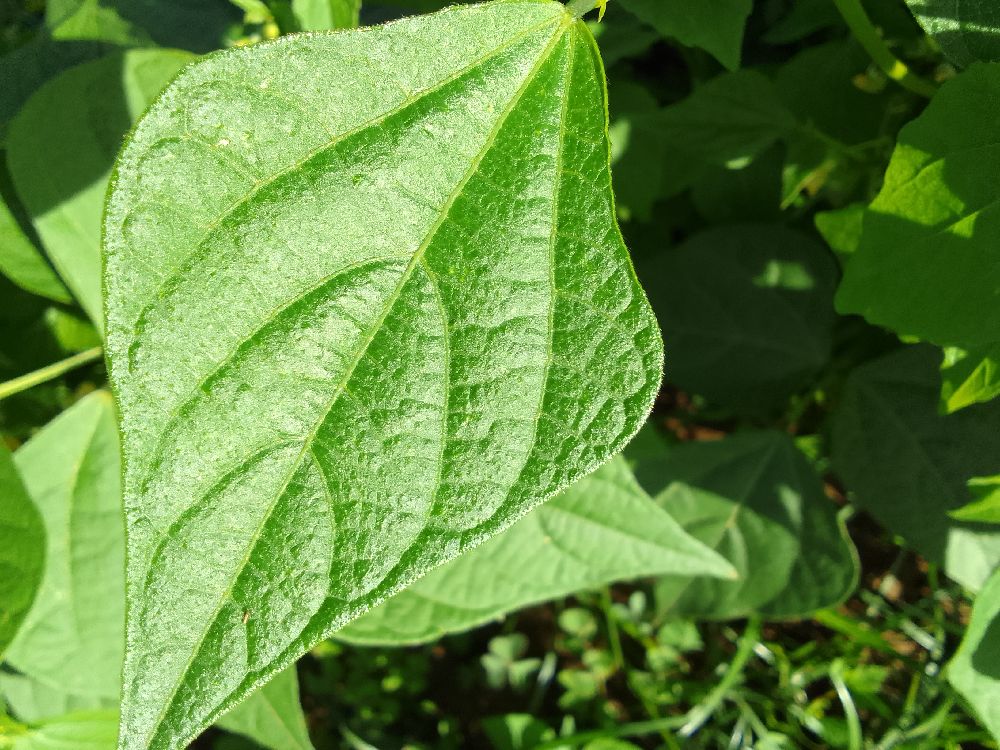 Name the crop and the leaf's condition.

common bean, healthy
